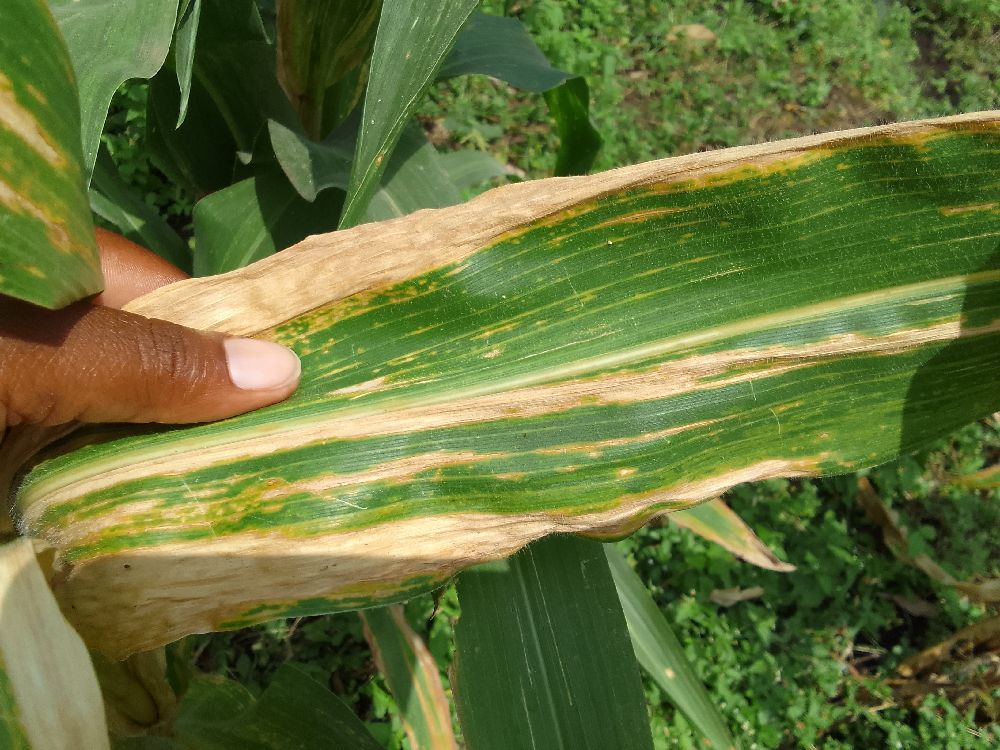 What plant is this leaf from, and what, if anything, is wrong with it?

maize, maize lethal necrosis
